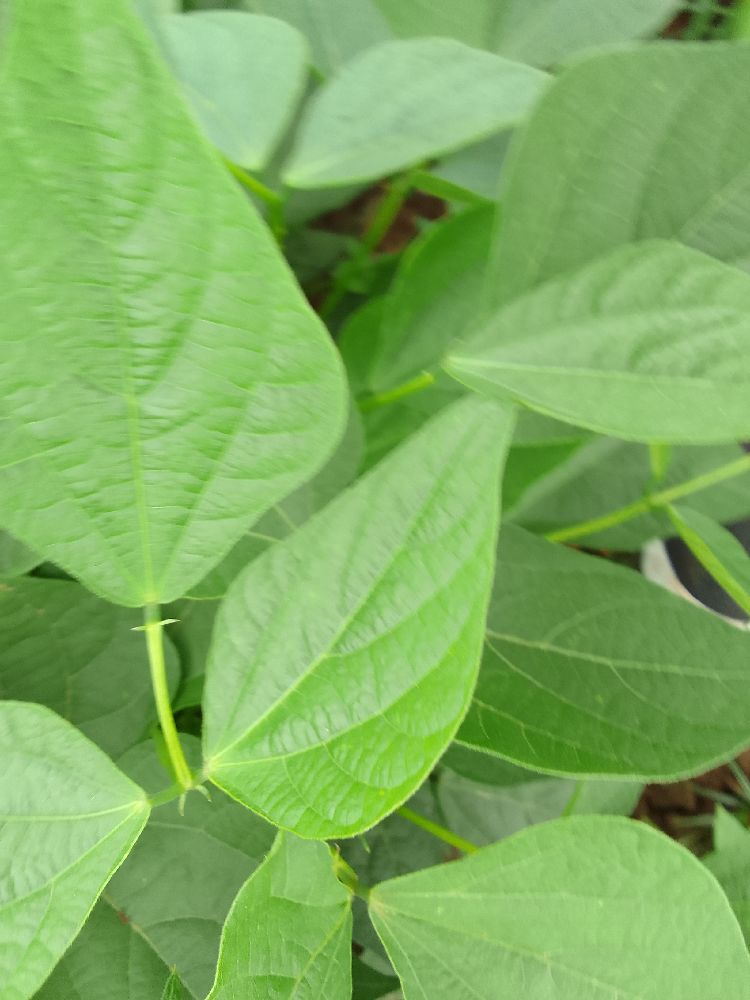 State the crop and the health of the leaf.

common bean, healthy
